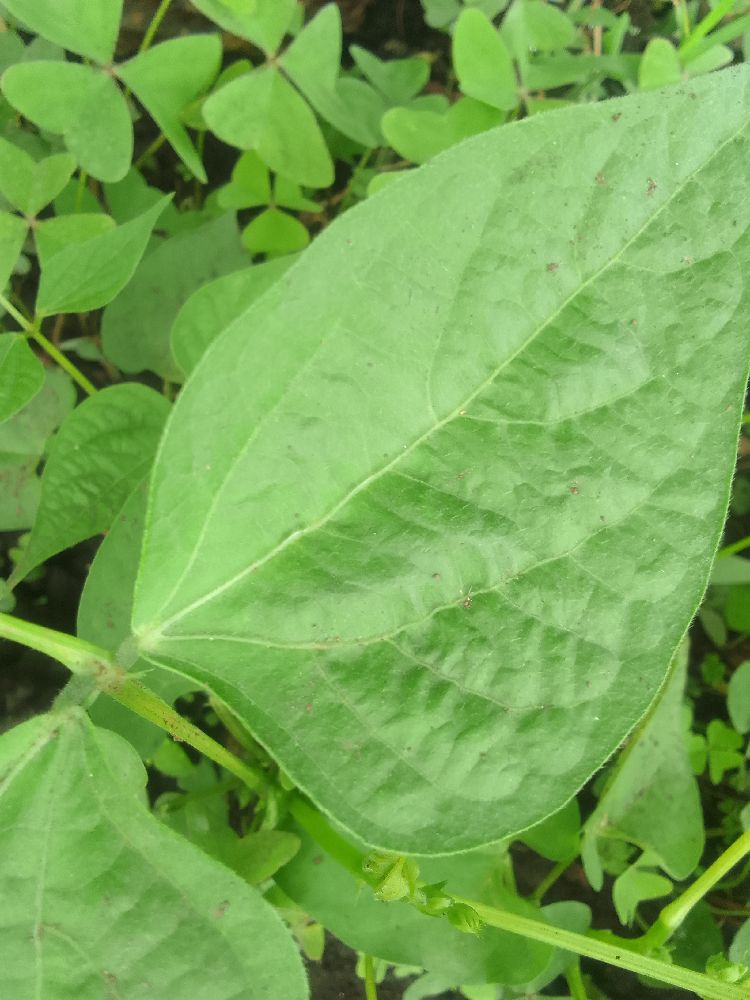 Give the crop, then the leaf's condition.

common bean, healthy
